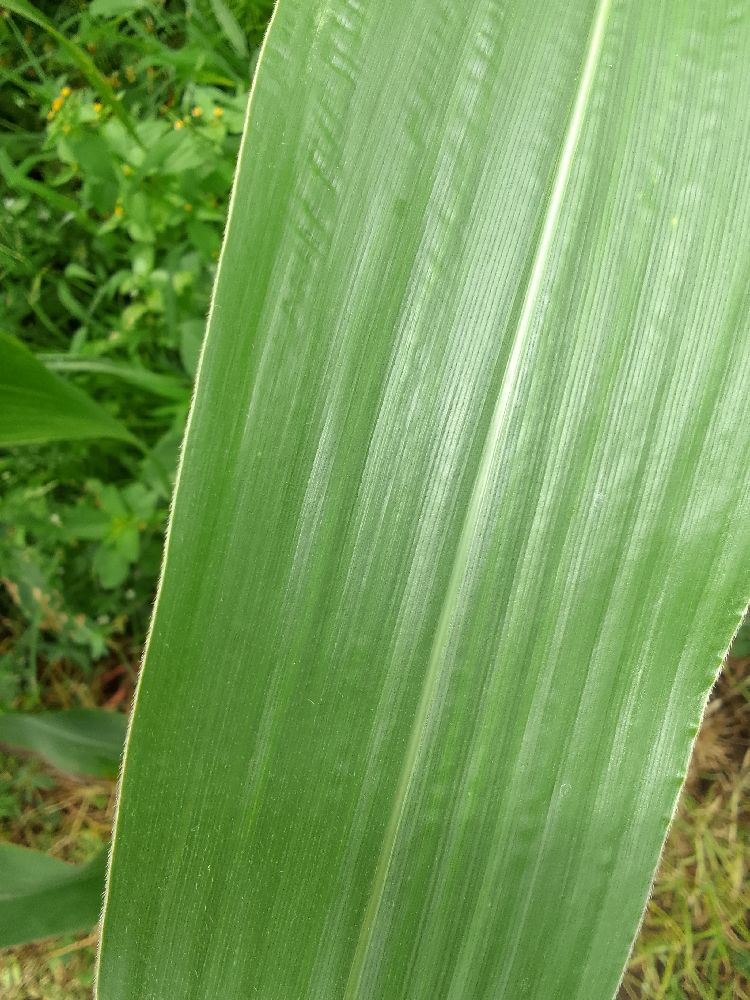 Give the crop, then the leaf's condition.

maize, healthy
